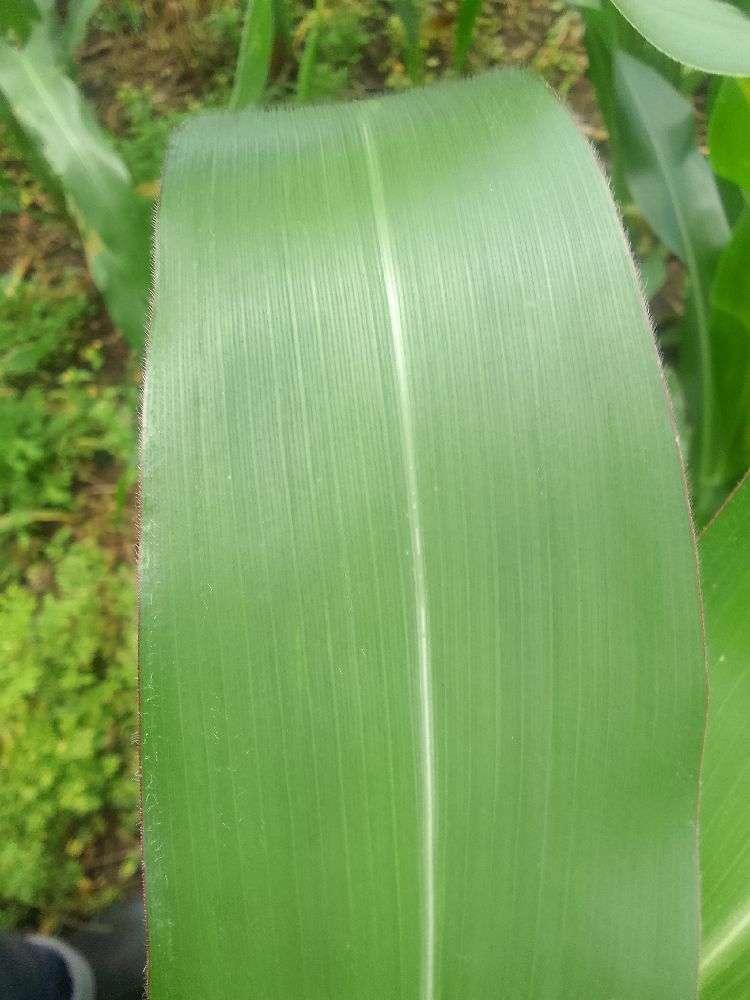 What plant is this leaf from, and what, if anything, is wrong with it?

maize, healthy
